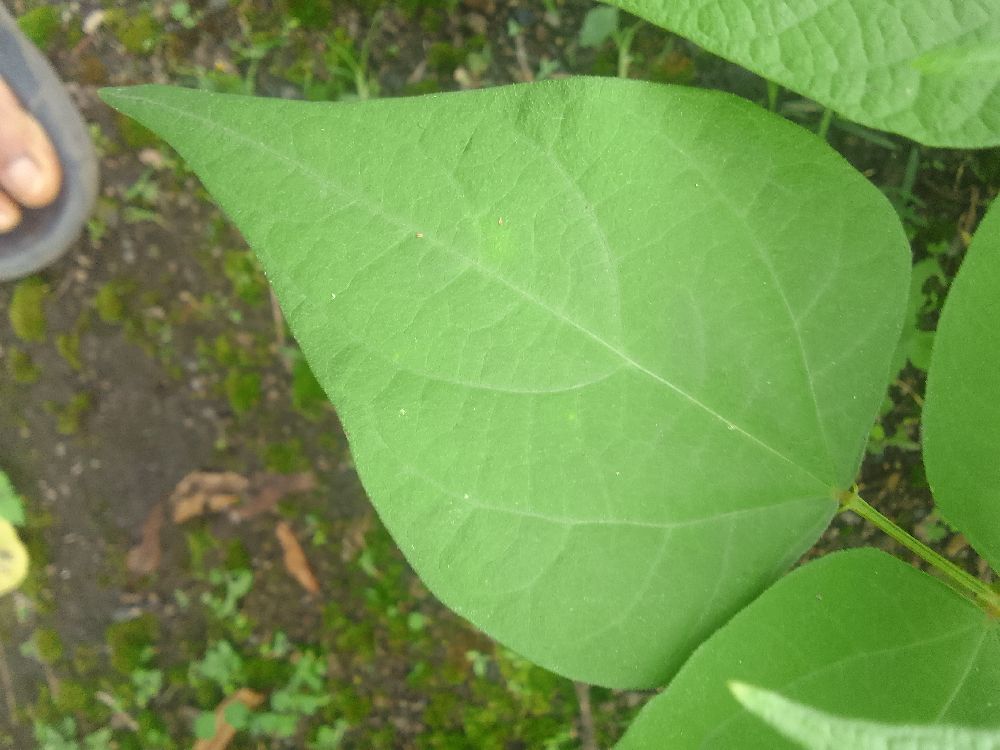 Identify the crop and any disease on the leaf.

common bean, healthy
